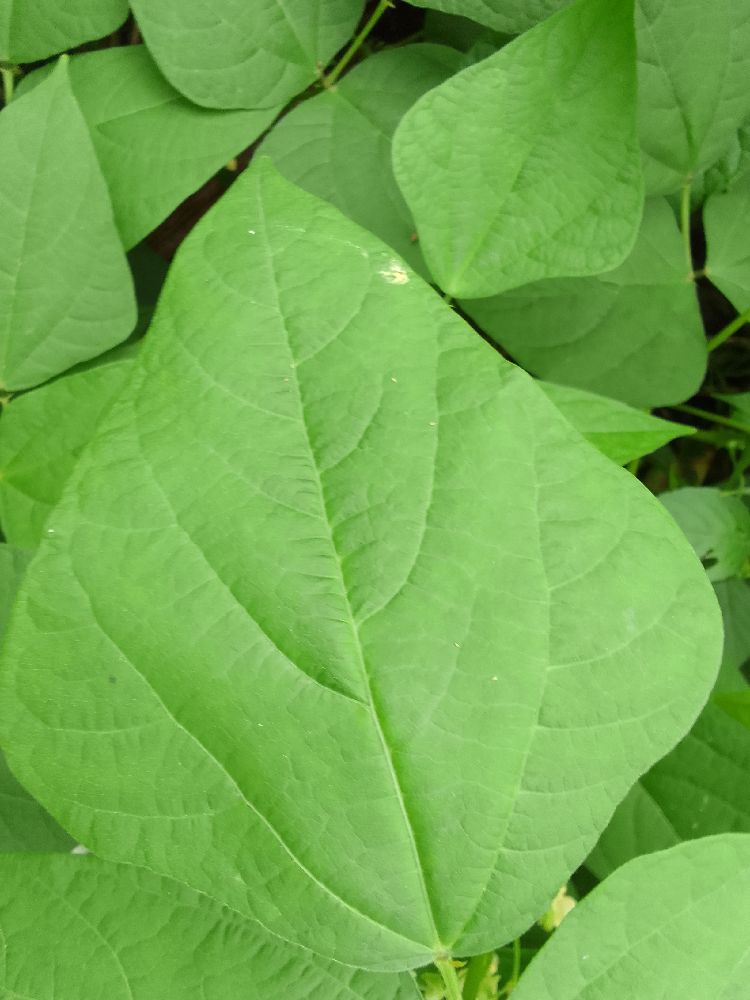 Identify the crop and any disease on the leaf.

common bean, healthy
